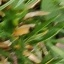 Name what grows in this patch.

grass
